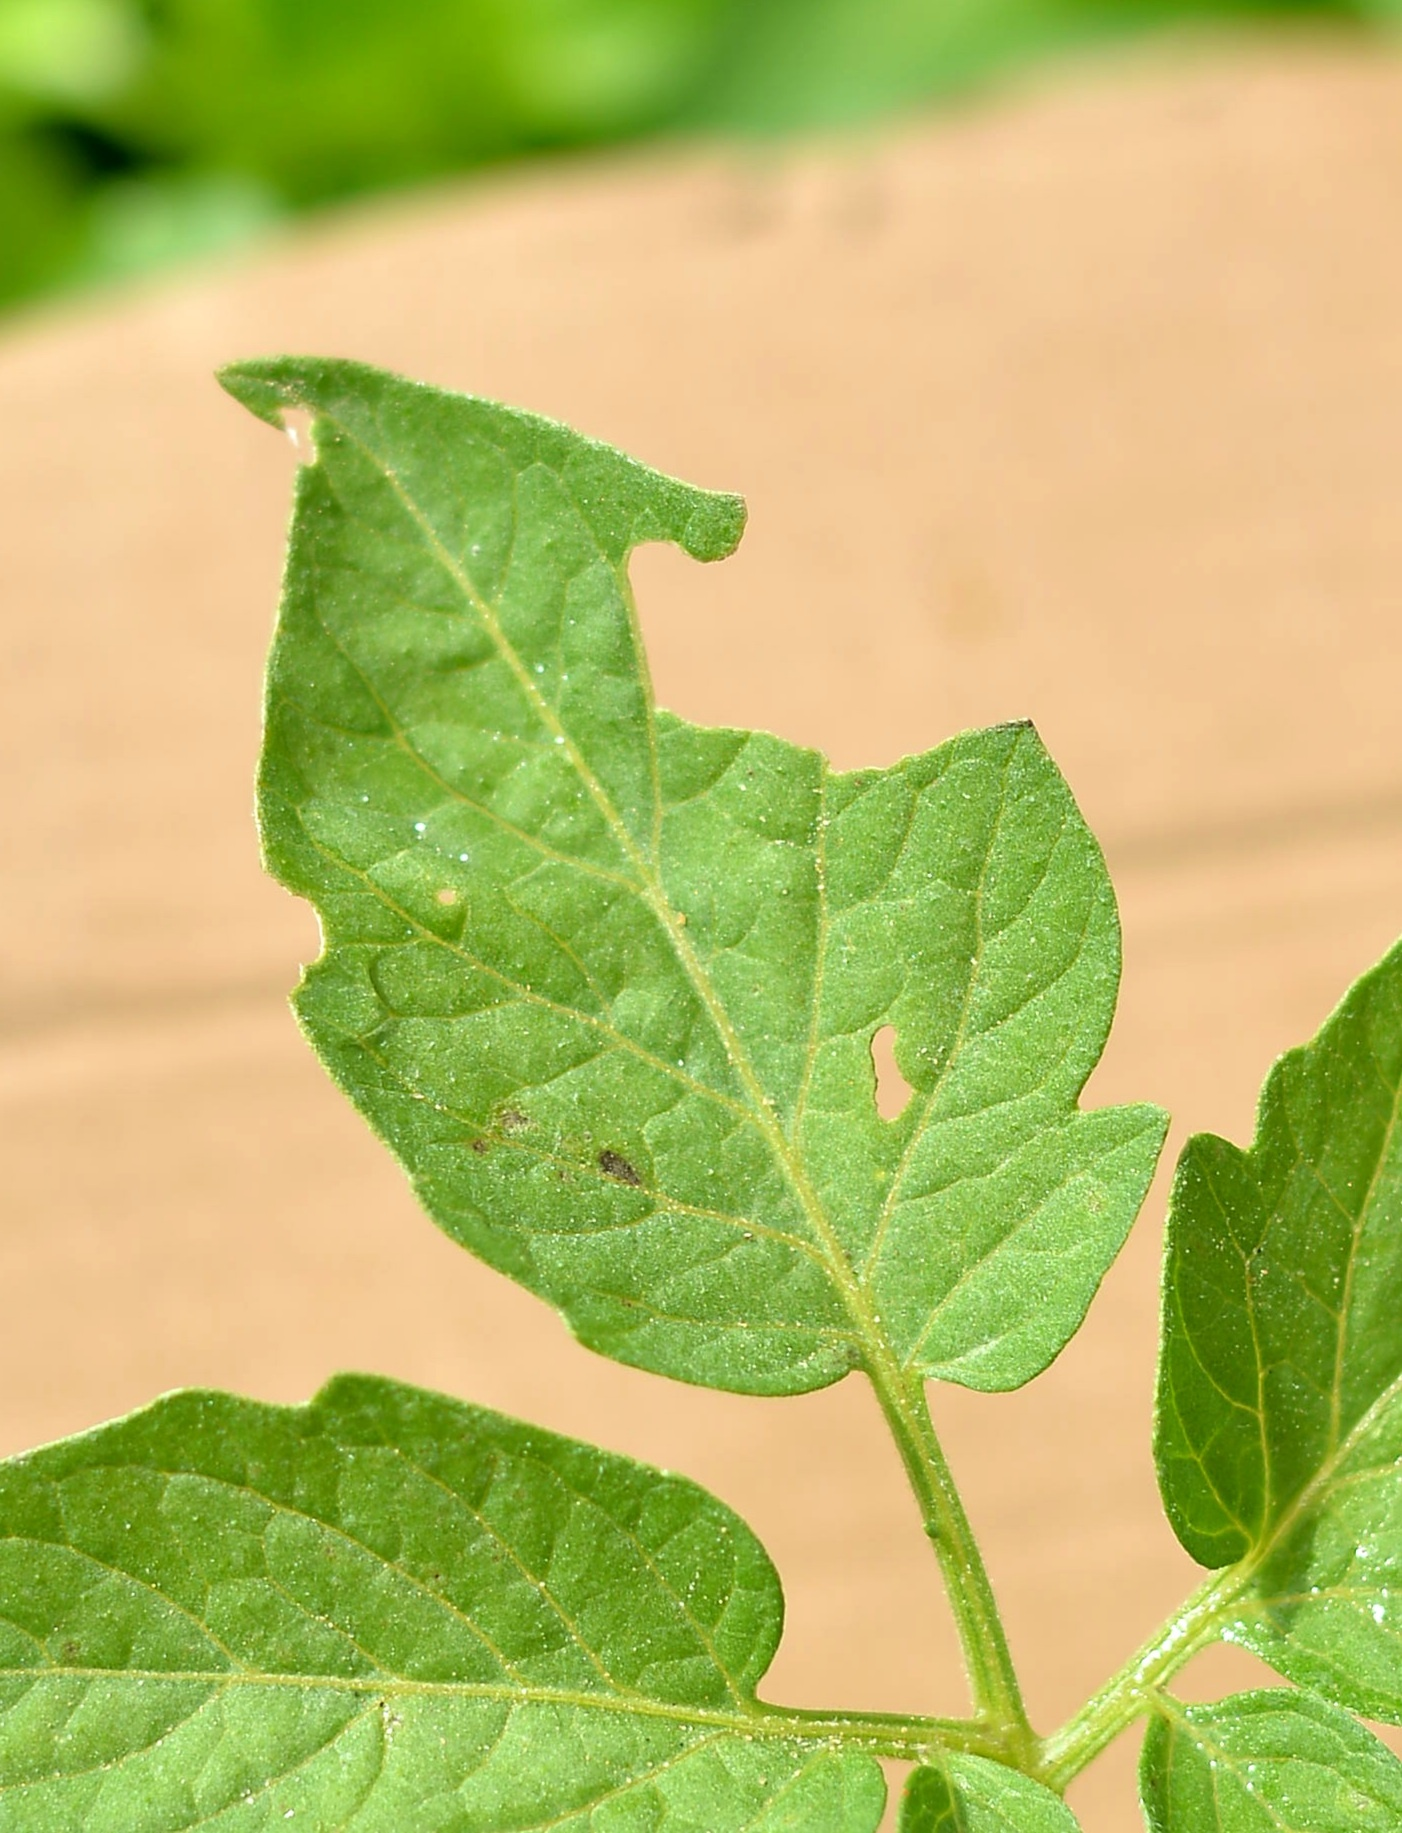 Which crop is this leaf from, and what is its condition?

tomato, infected
